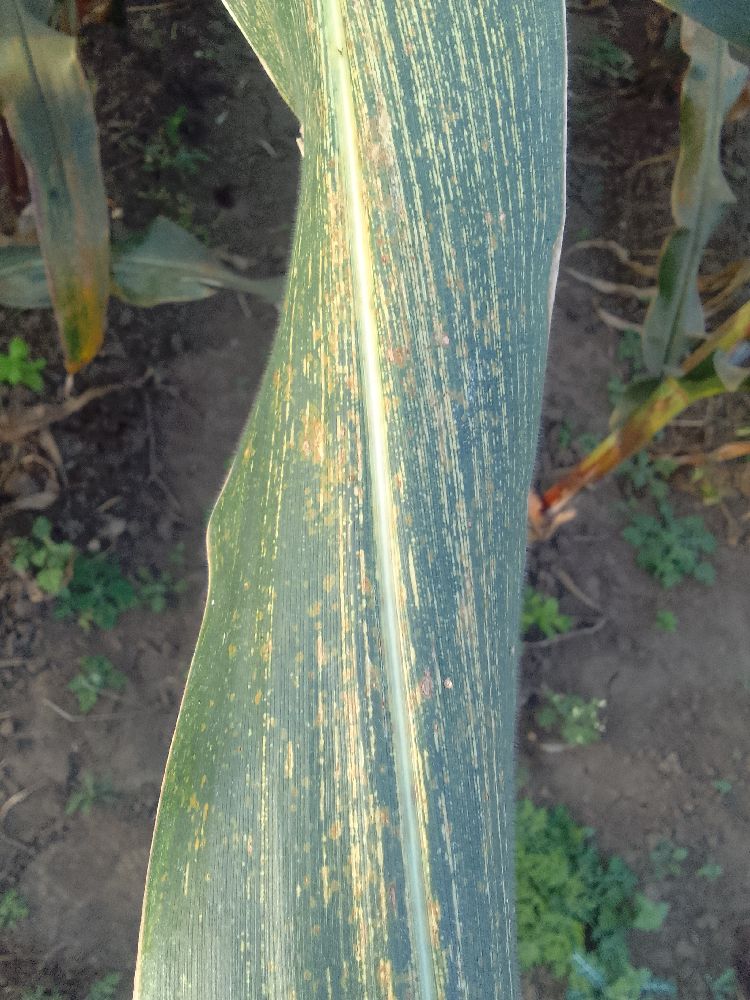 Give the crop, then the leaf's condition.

maize, maize streak virus
